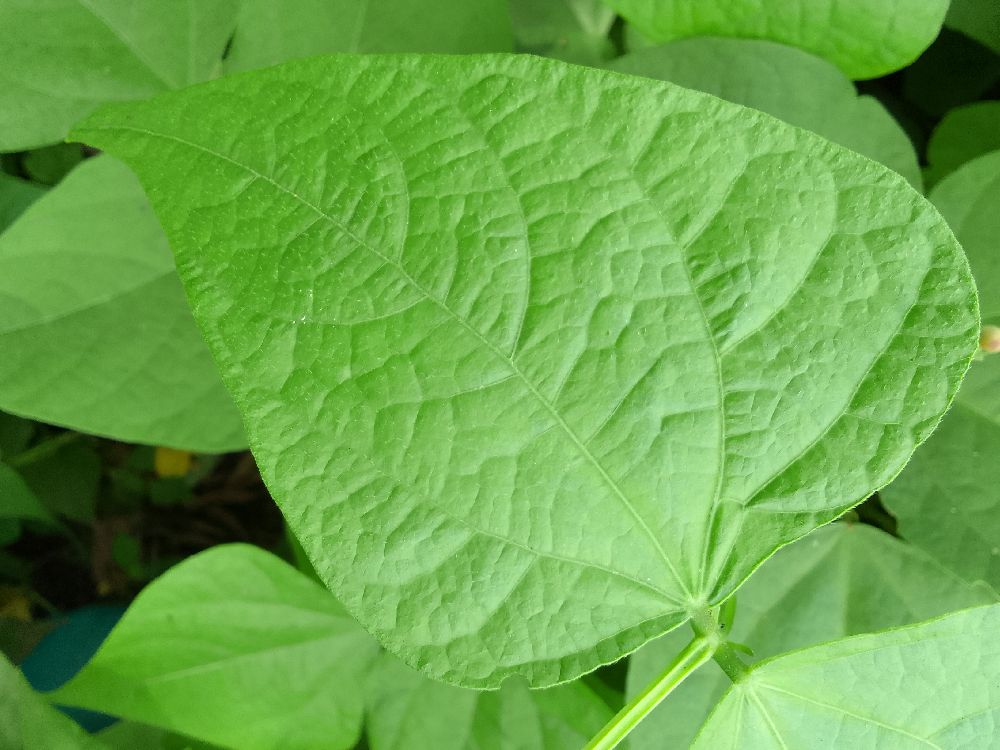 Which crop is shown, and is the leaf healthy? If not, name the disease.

common bean, healthy
